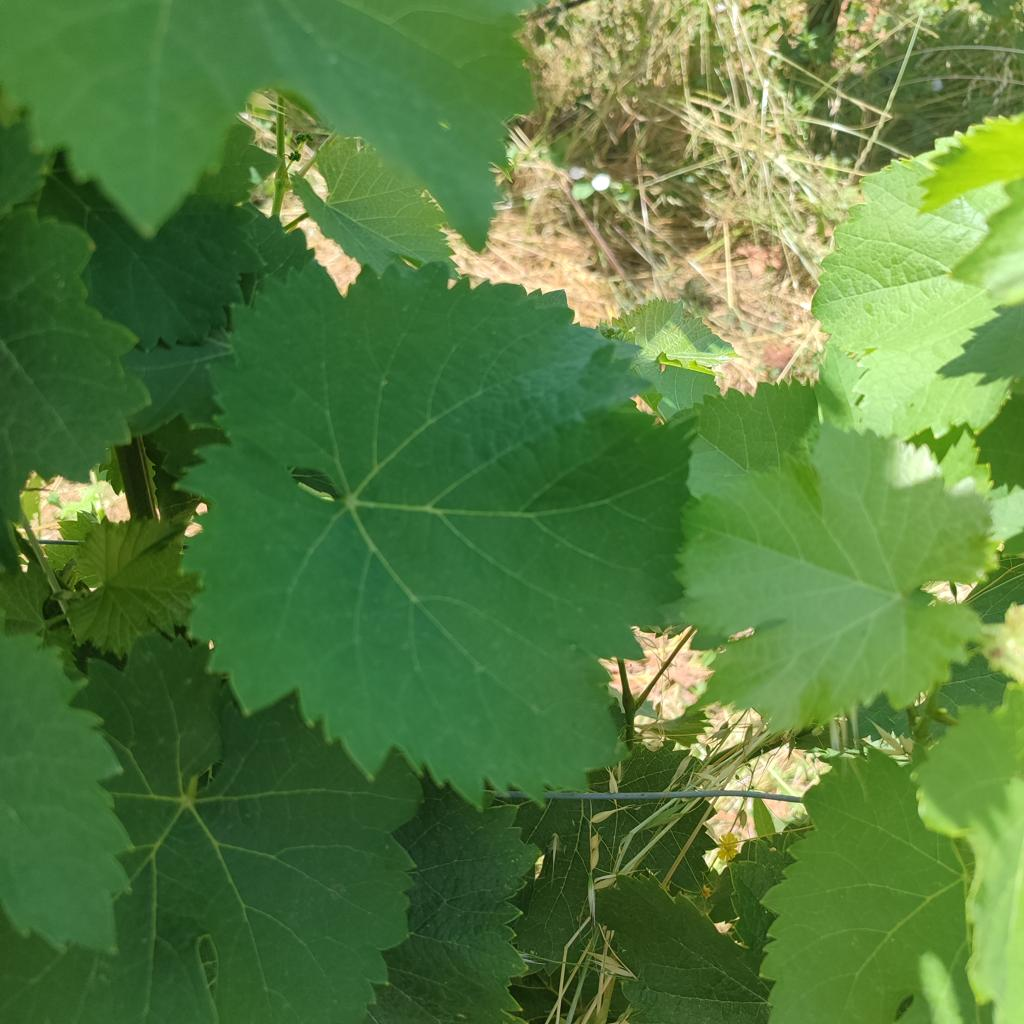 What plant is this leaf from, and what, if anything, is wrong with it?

grapevine, healthy
